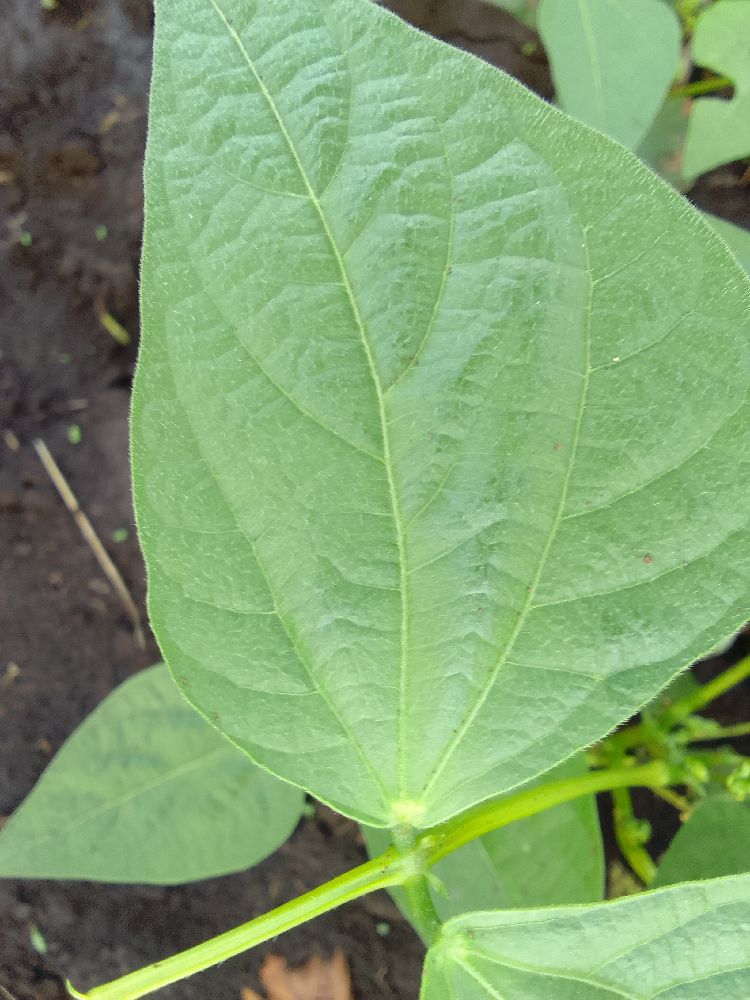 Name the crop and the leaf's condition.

common bean, healthy
